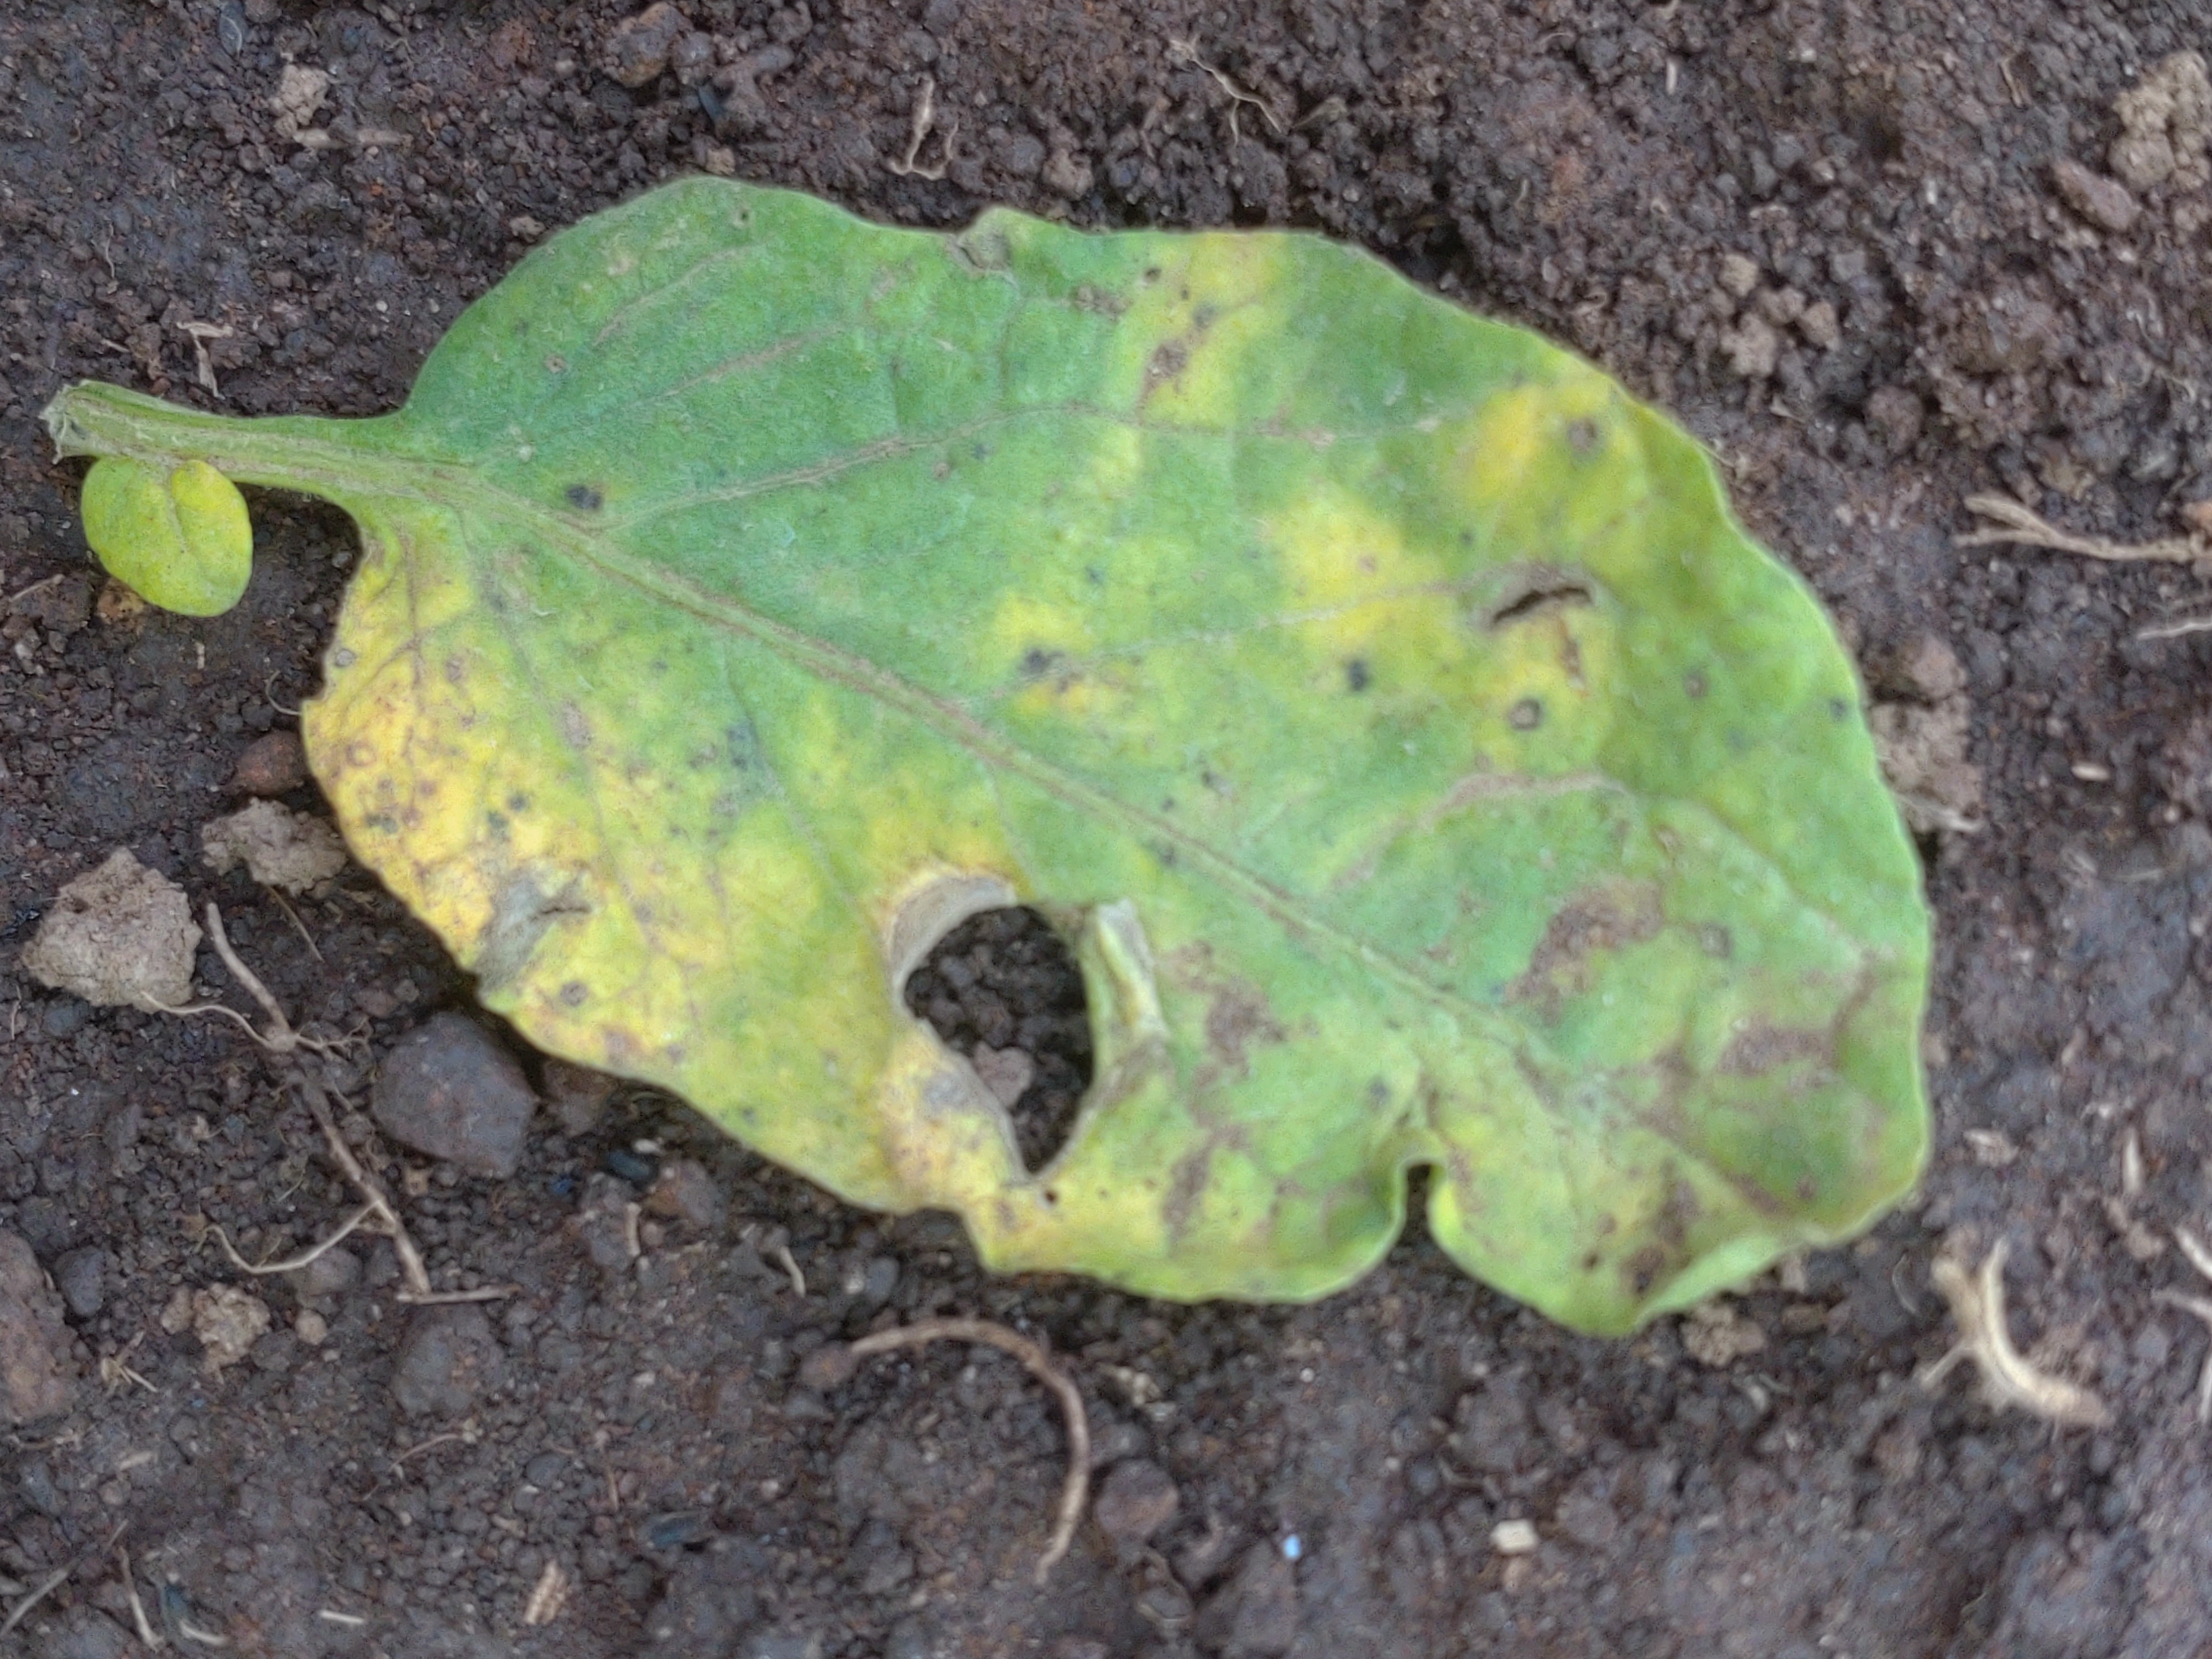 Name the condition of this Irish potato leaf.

late blight
